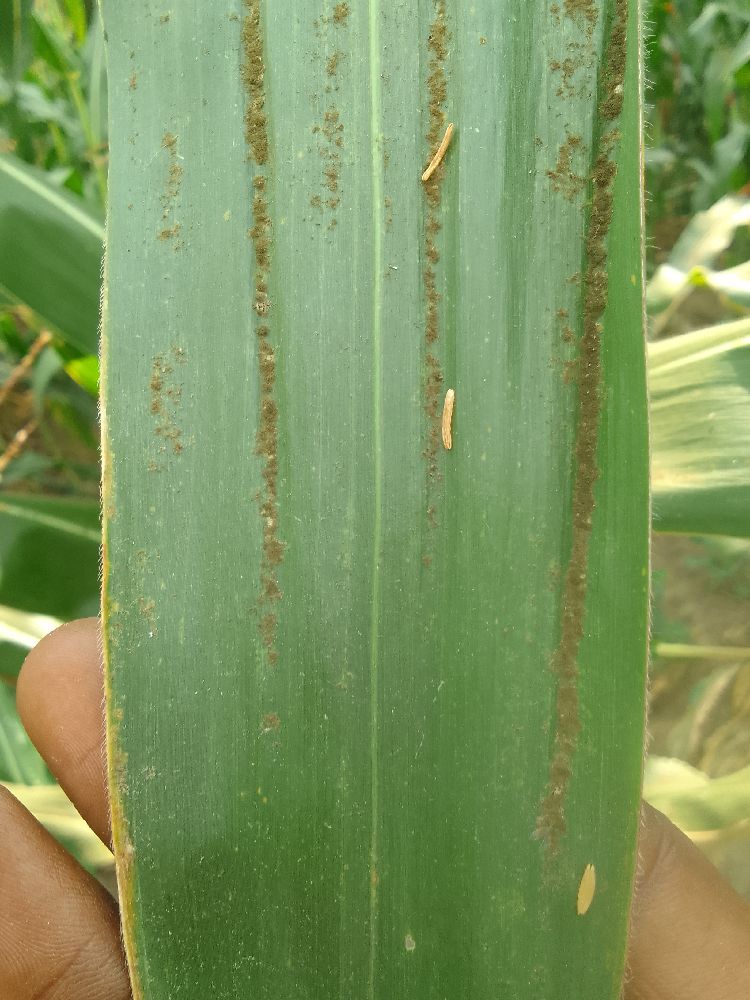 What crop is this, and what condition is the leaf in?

maize, healthy
